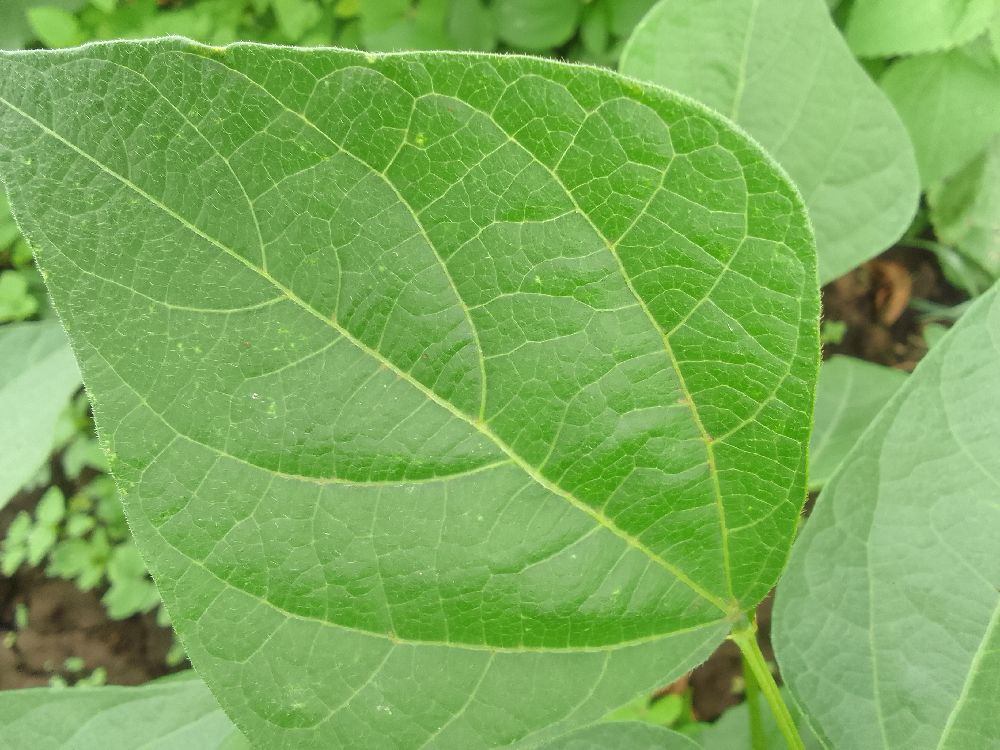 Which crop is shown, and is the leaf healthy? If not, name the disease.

common bean, healthy
